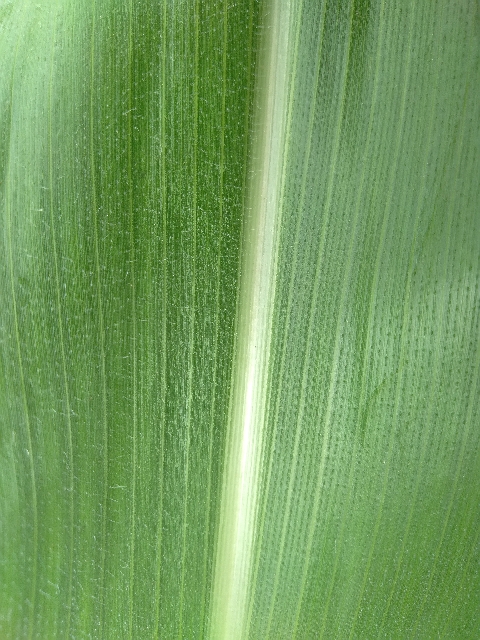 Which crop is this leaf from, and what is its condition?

maize, healthy
